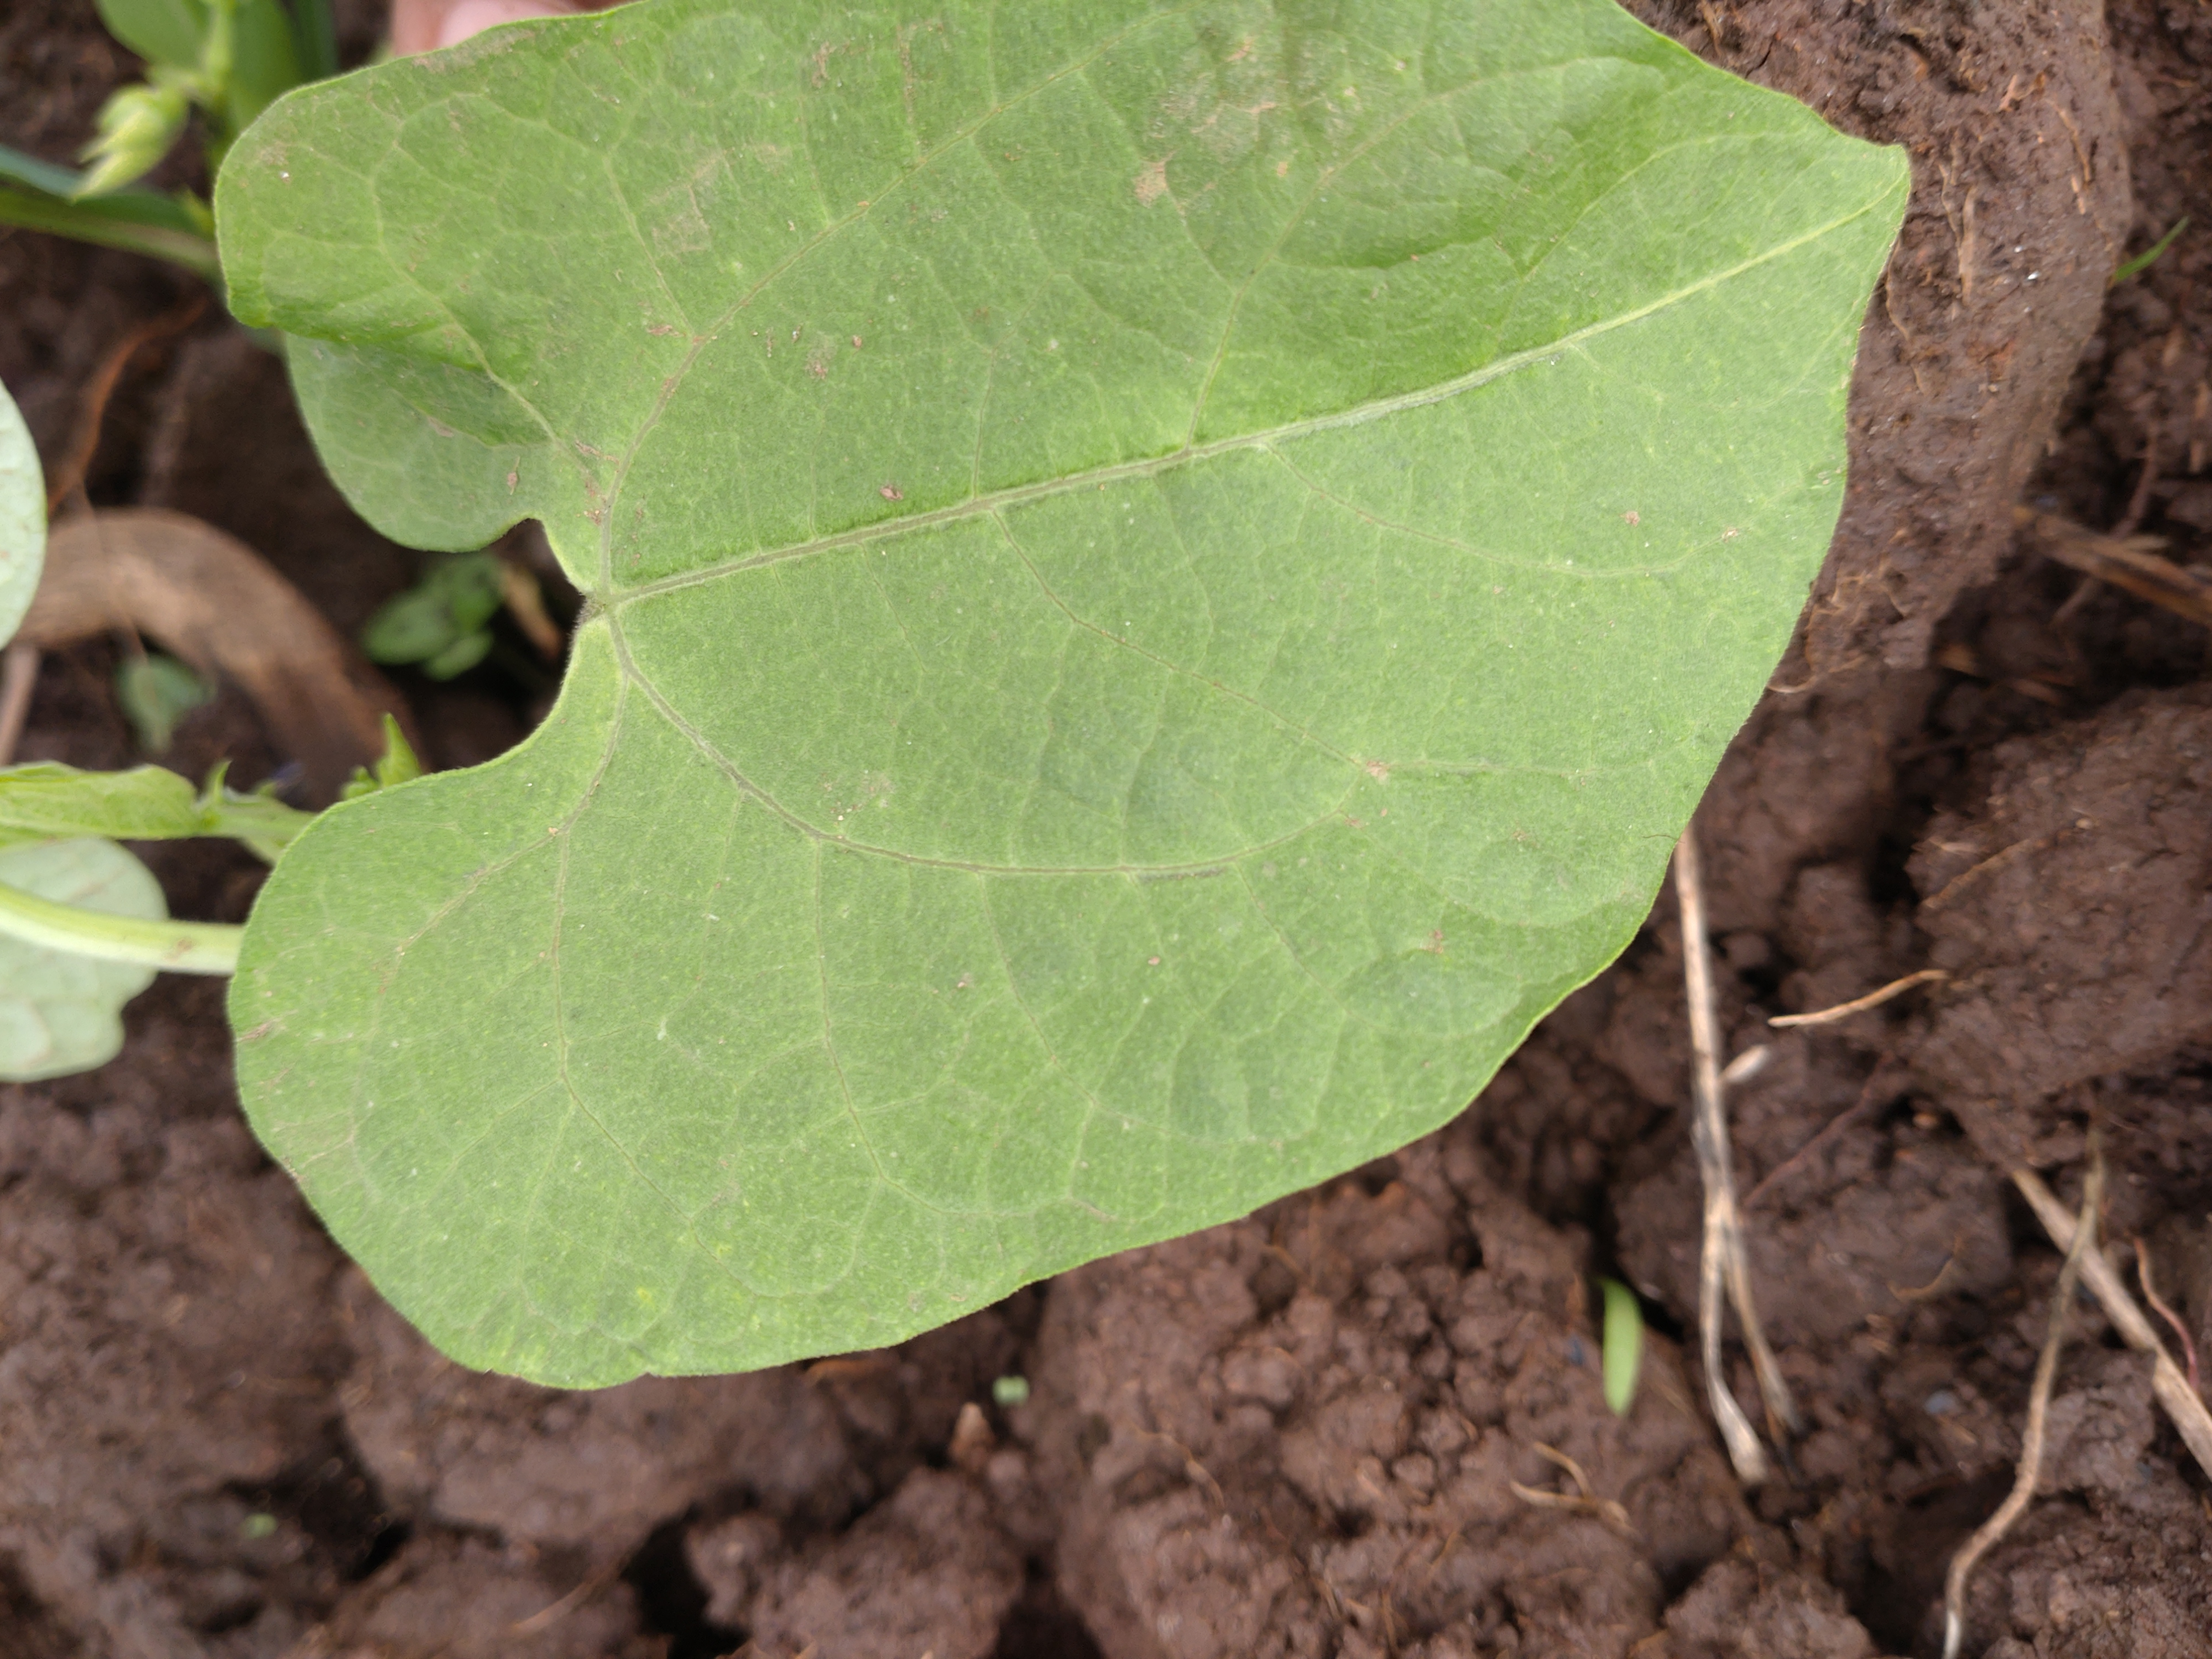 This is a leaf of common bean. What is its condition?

healthy
